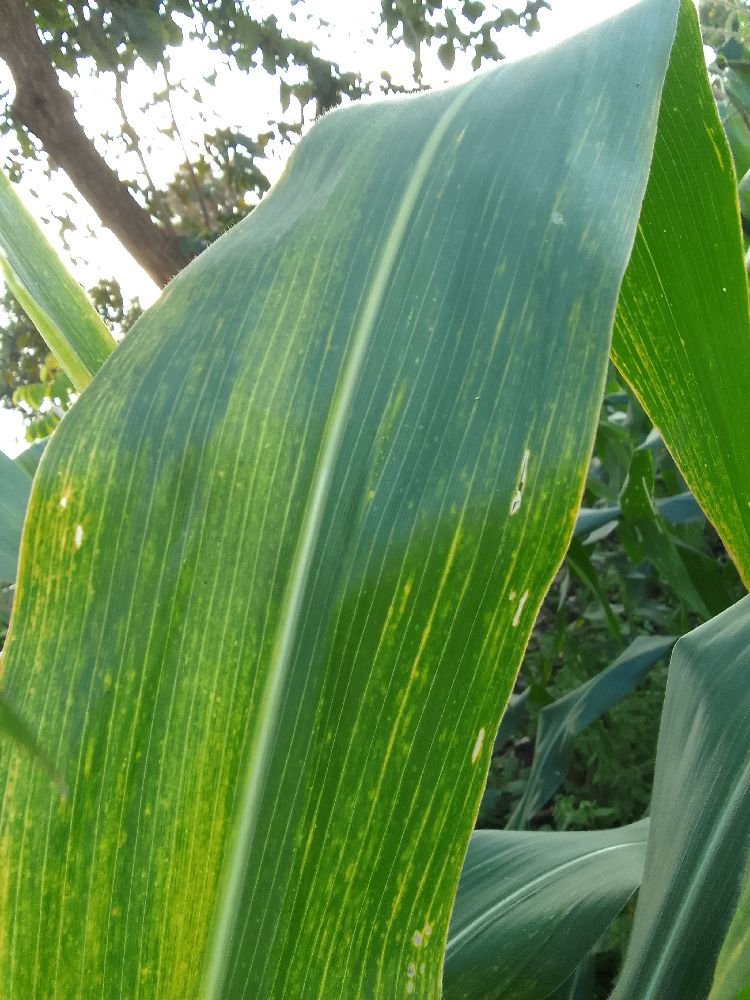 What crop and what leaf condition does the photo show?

maize, maize lethal necrosis
